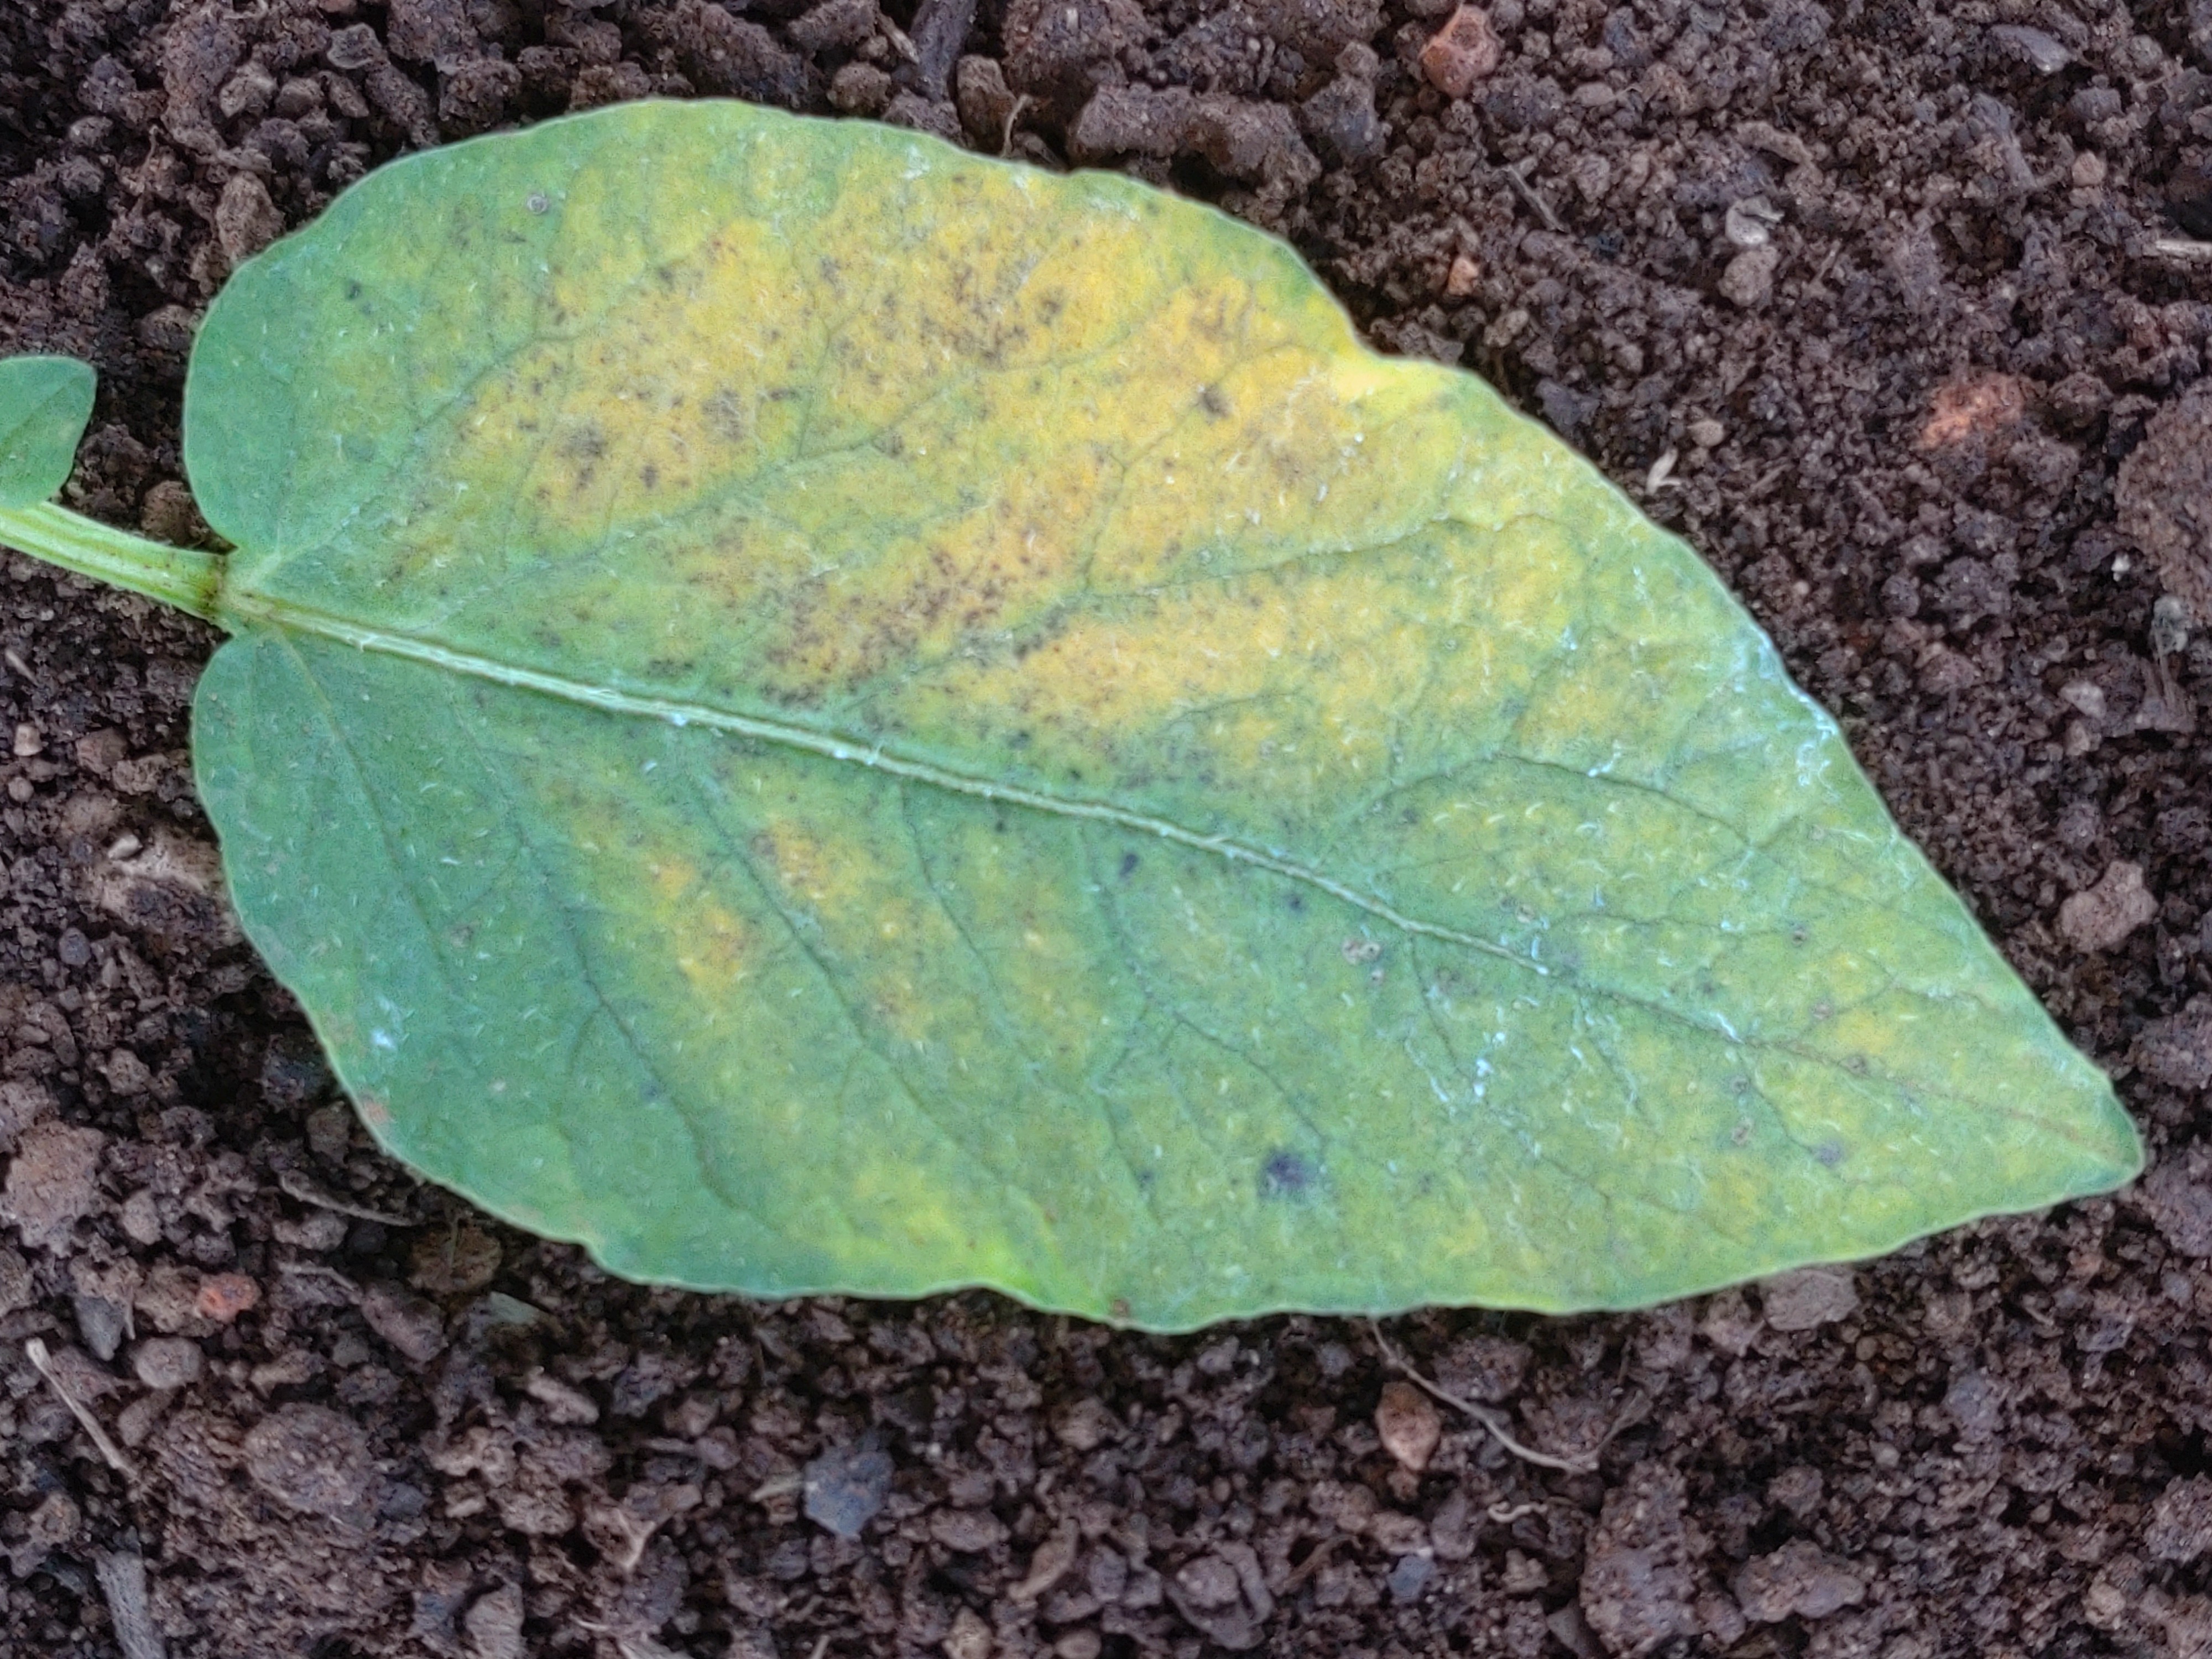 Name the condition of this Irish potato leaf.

late blight
